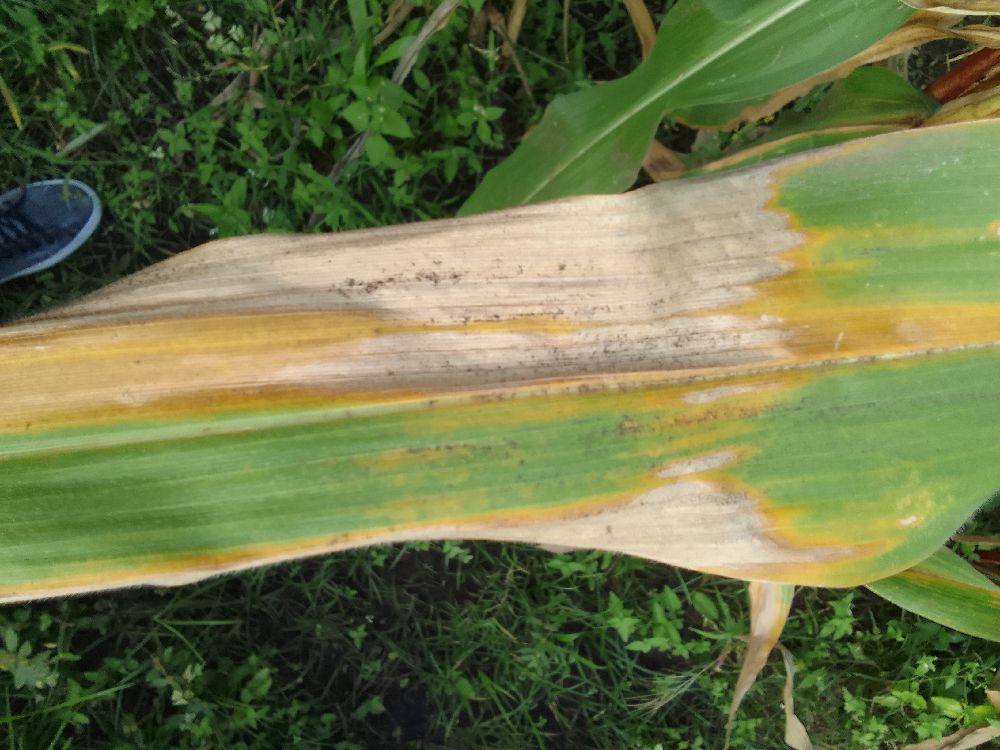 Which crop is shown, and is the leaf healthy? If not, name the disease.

maize, maize lethal necrosis
